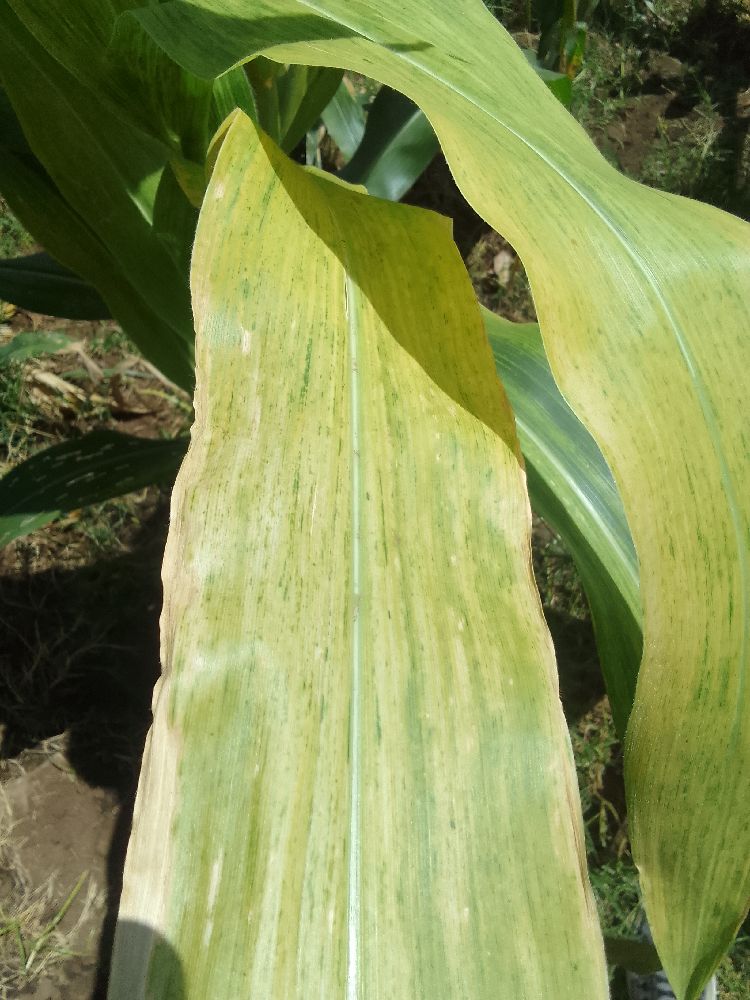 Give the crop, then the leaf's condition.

maize, maize lethal necrosis
